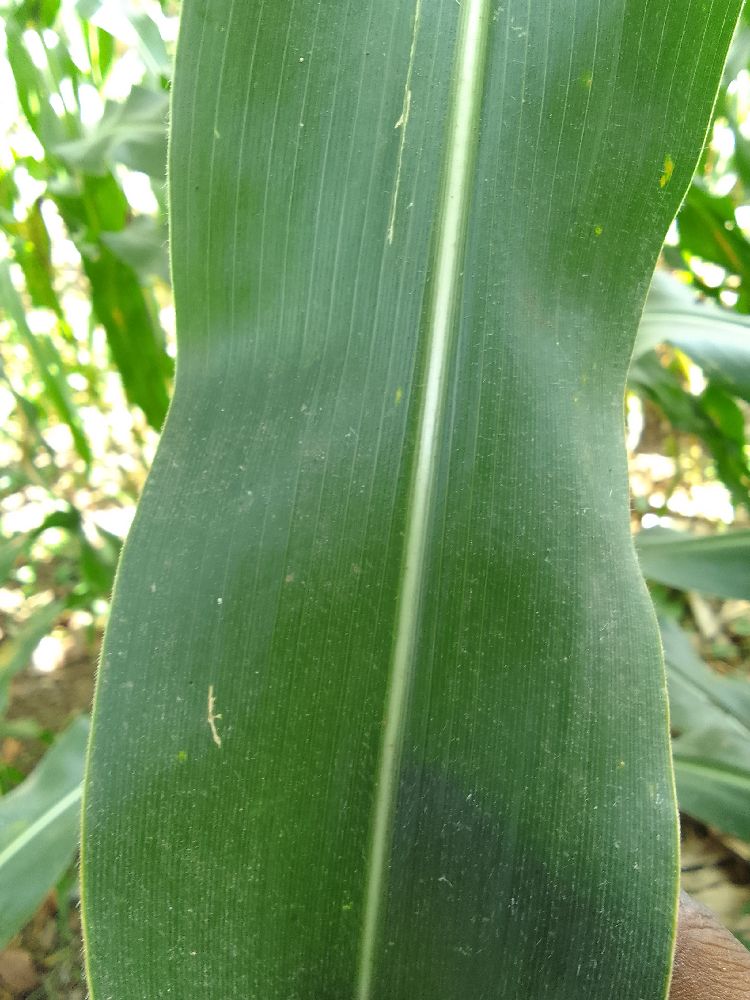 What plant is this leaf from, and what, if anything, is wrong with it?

maize, healthy
